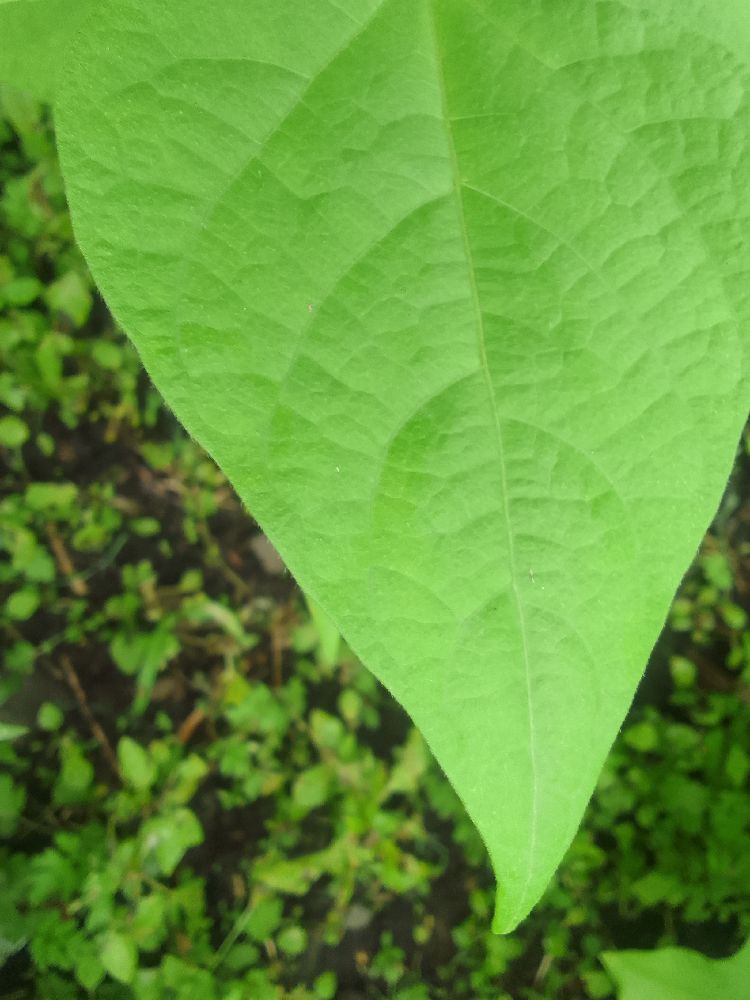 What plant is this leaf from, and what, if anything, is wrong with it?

common bean, healthy
